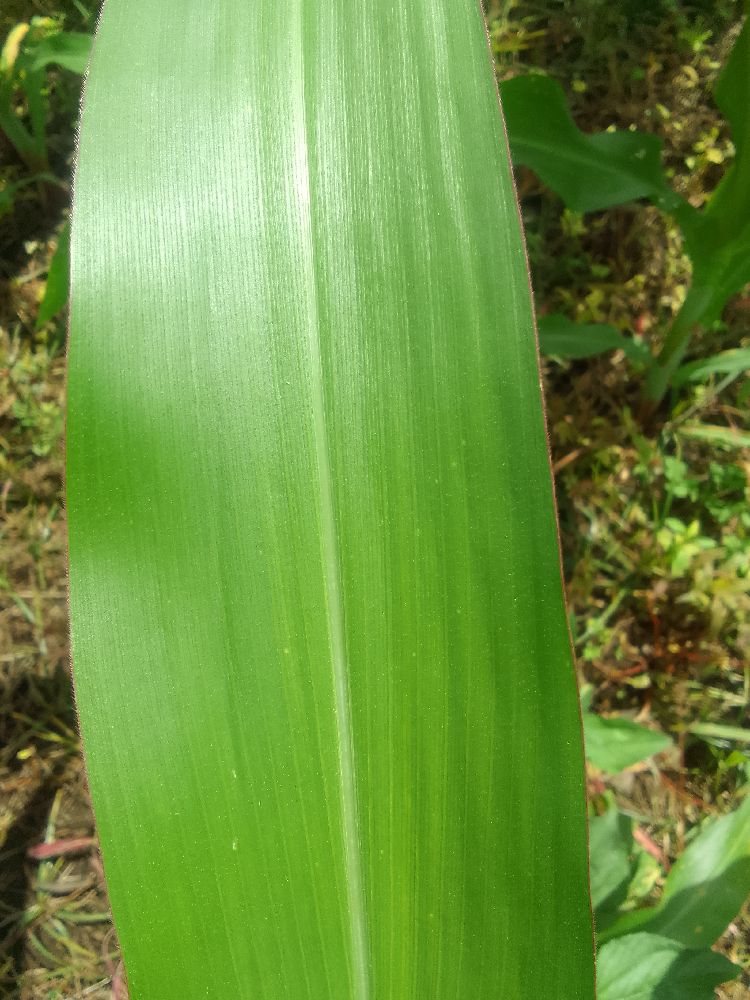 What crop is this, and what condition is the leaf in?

maize, healthy
